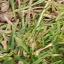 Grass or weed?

grass
